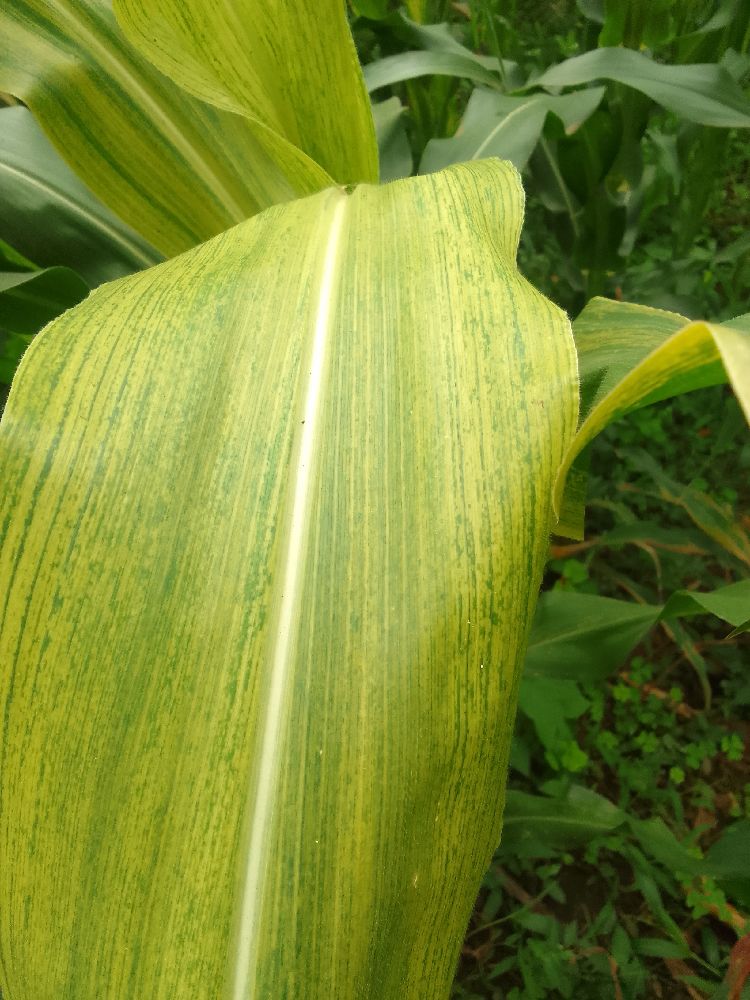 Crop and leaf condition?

maize, maize lethal necrosis
